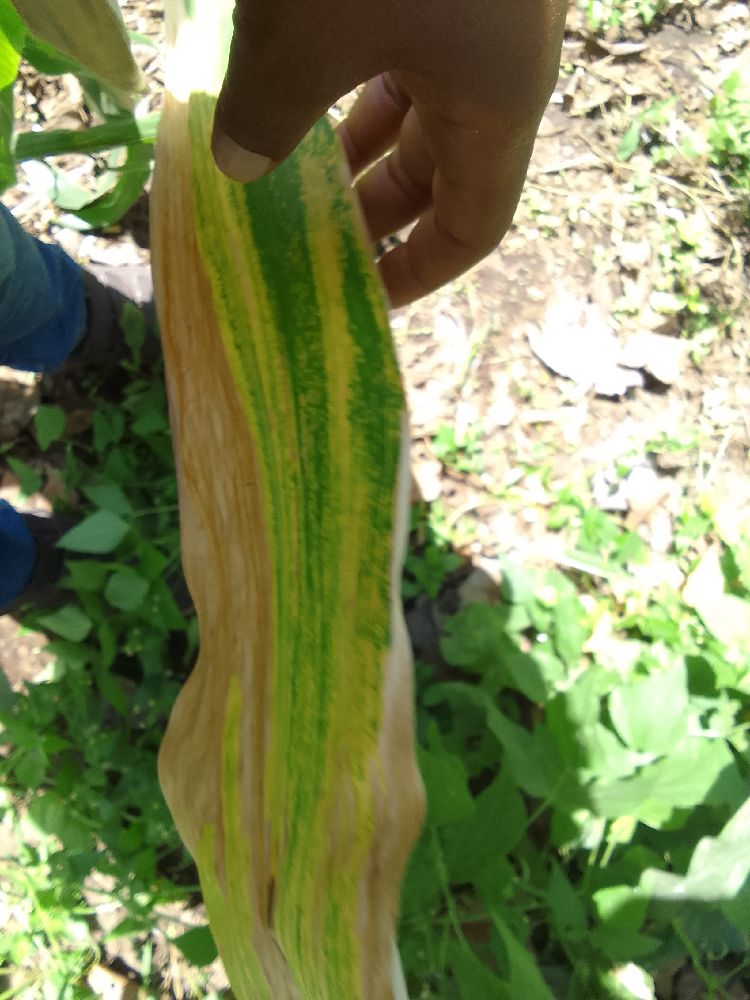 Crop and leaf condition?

maize, maize lethal necrosis
